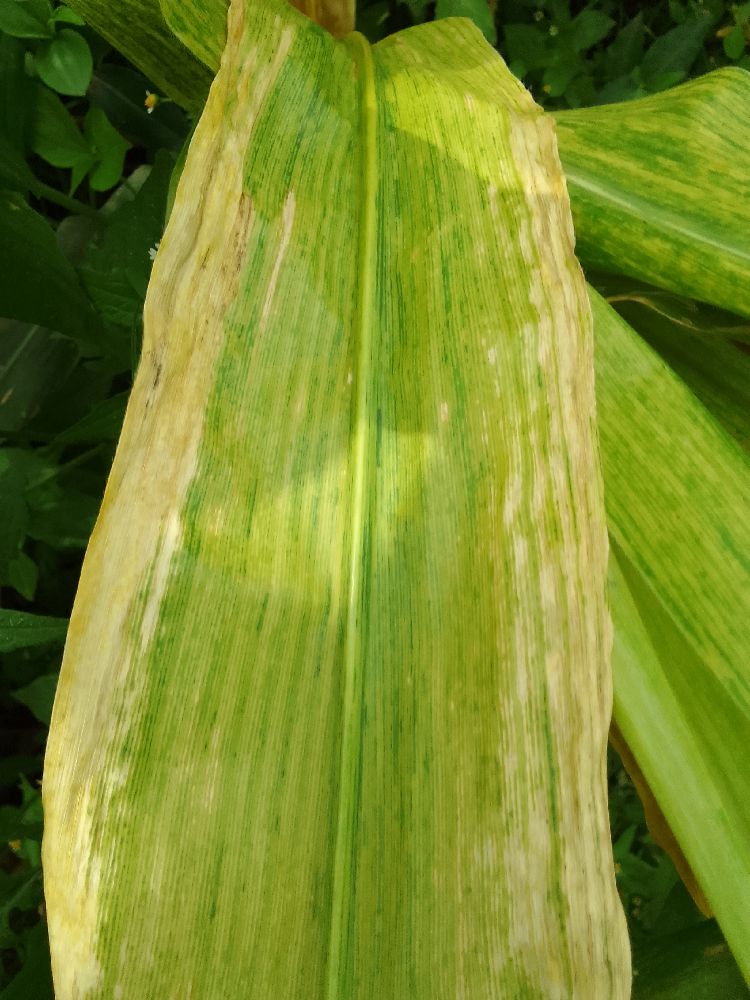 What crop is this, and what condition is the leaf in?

maize, maize lethal necrosis
